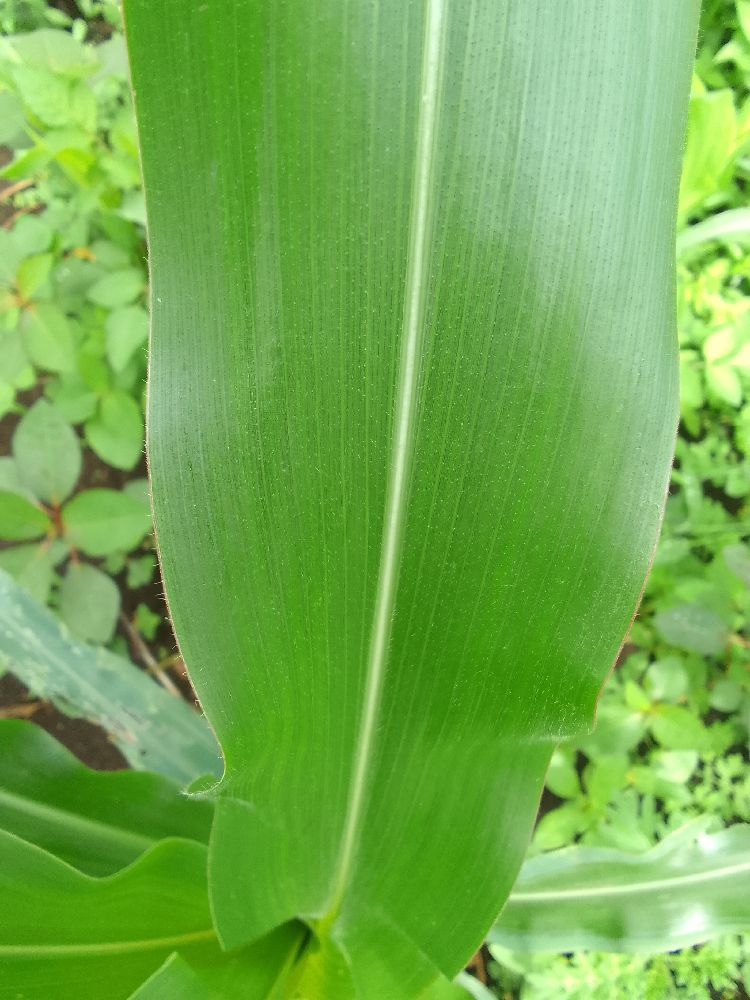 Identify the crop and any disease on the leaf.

maize, healthy
